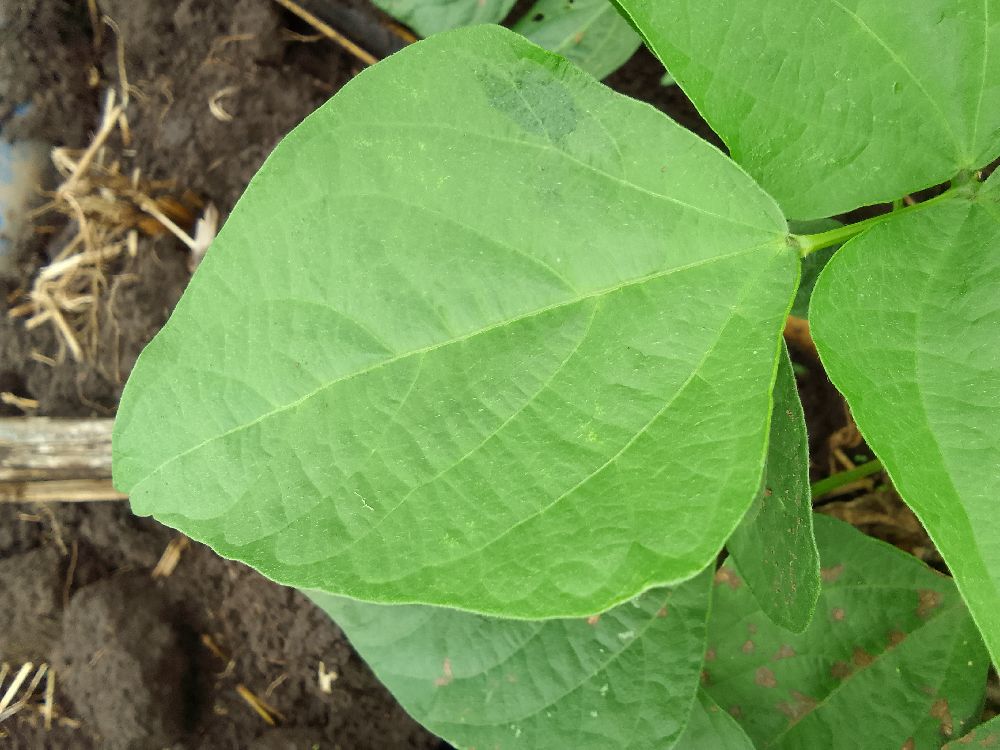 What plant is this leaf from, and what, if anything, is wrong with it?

common bean, healthy
